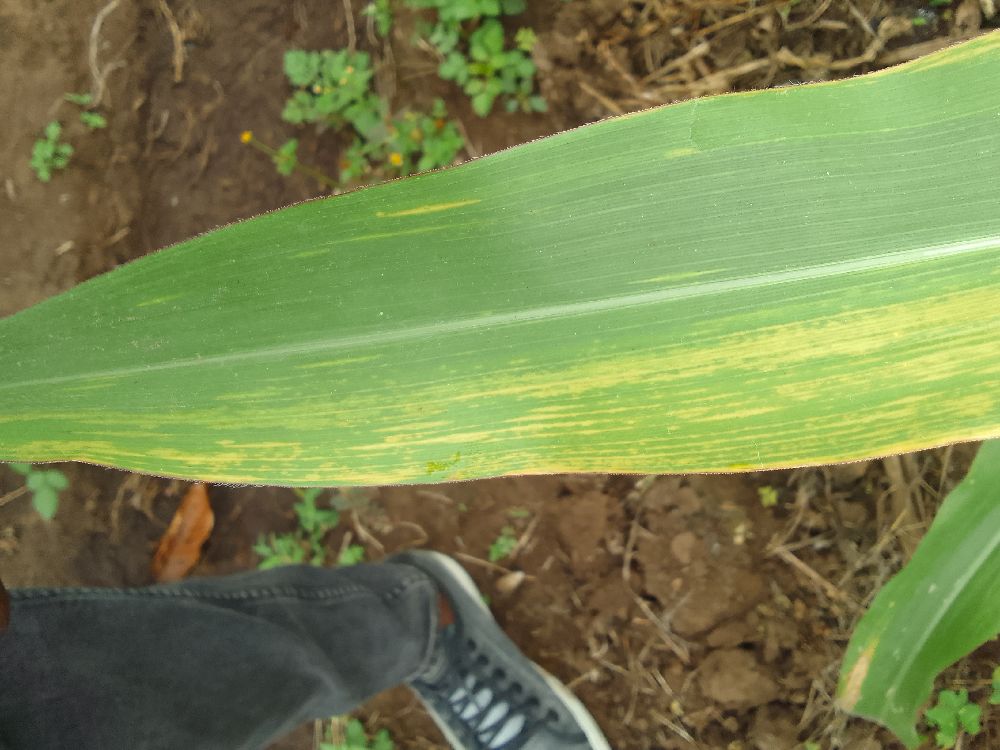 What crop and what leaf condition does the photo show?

maize, maize lethal necrosis
